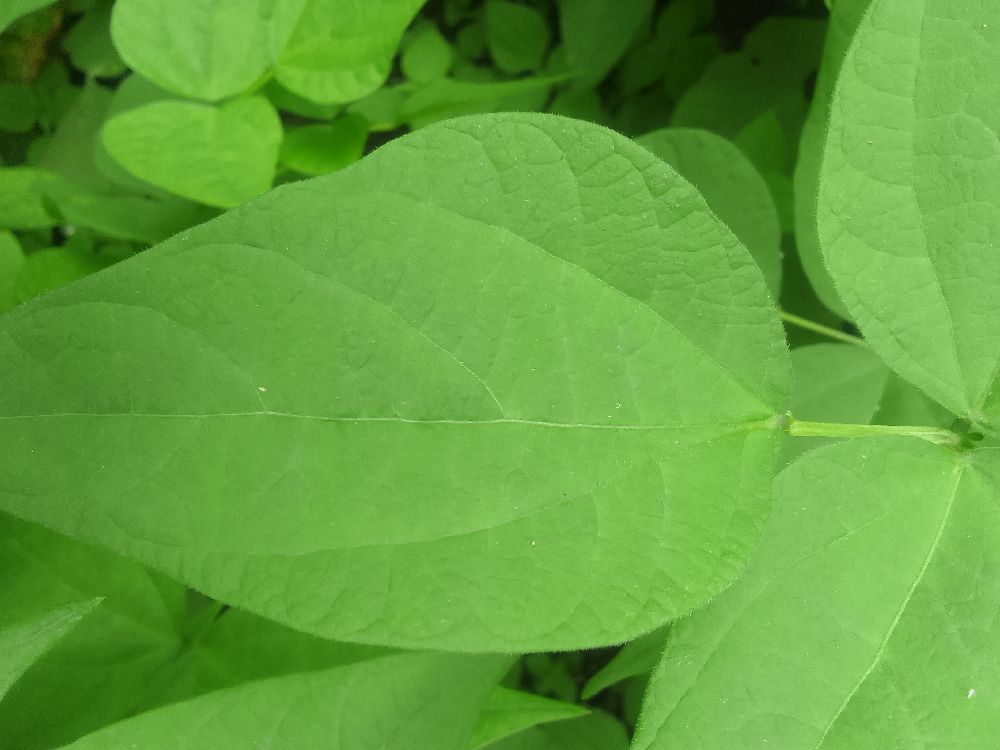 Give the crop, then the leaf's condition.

common bean, healthy
